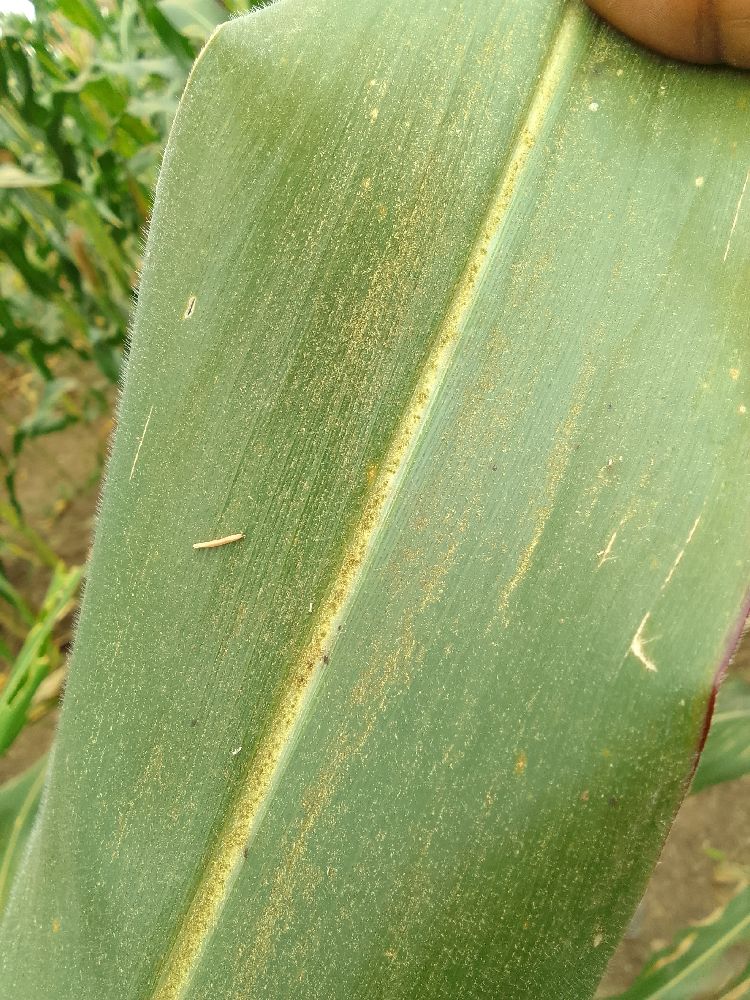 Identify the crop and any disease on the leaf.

maize, healthy
